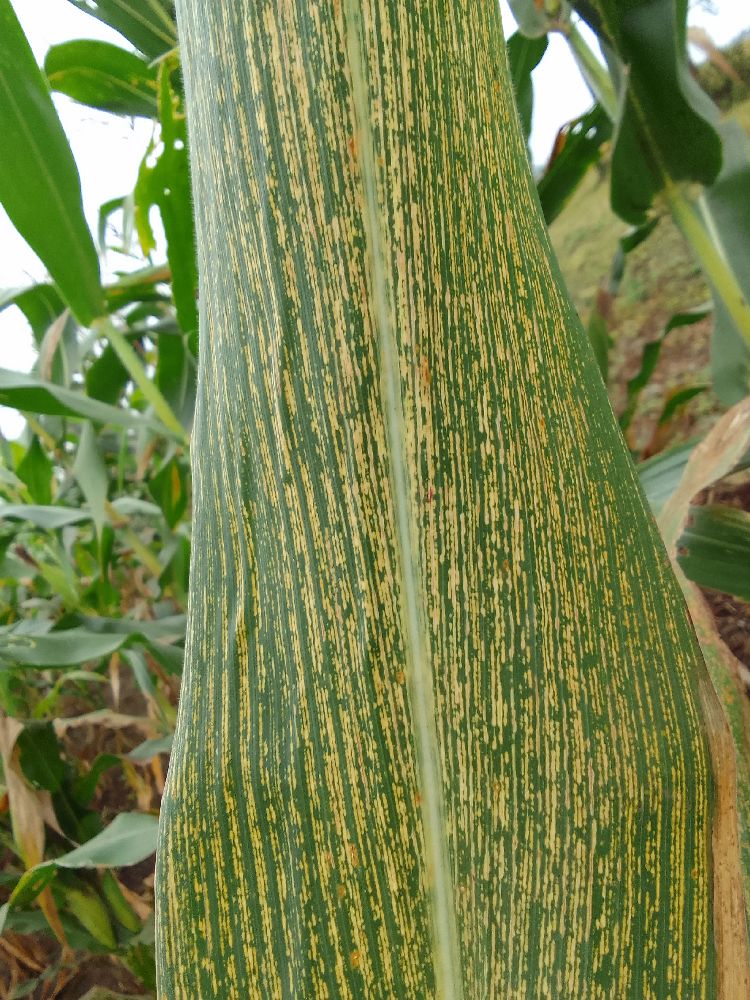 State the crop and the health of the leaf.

maize, maize streak virus
